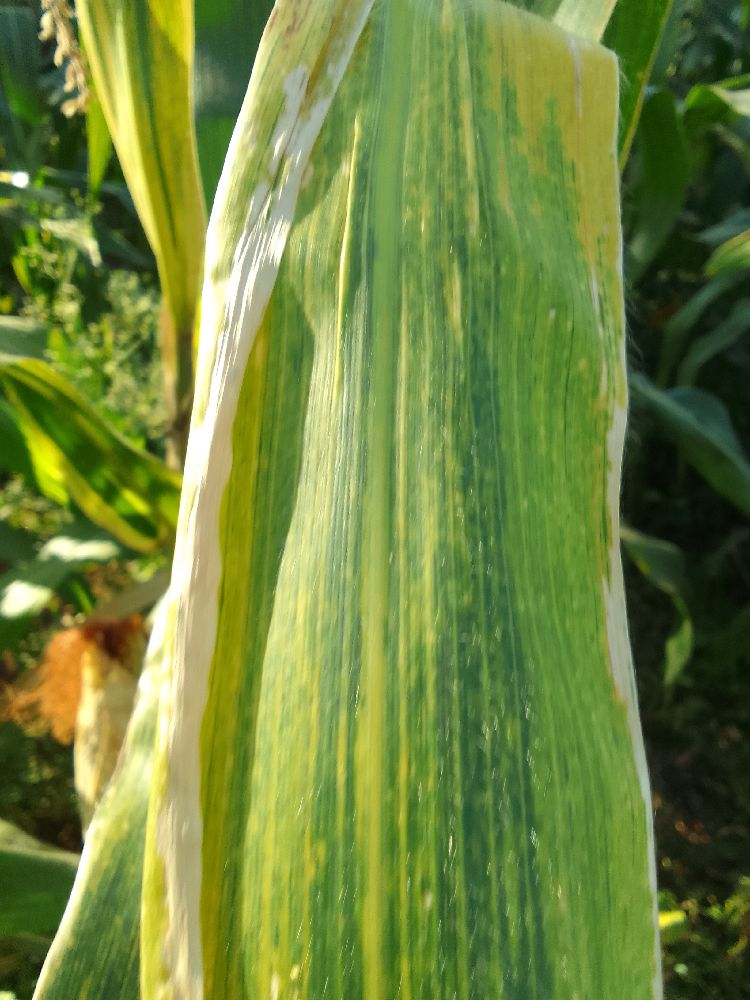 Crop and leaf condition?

maize, maize lethal necrosis
